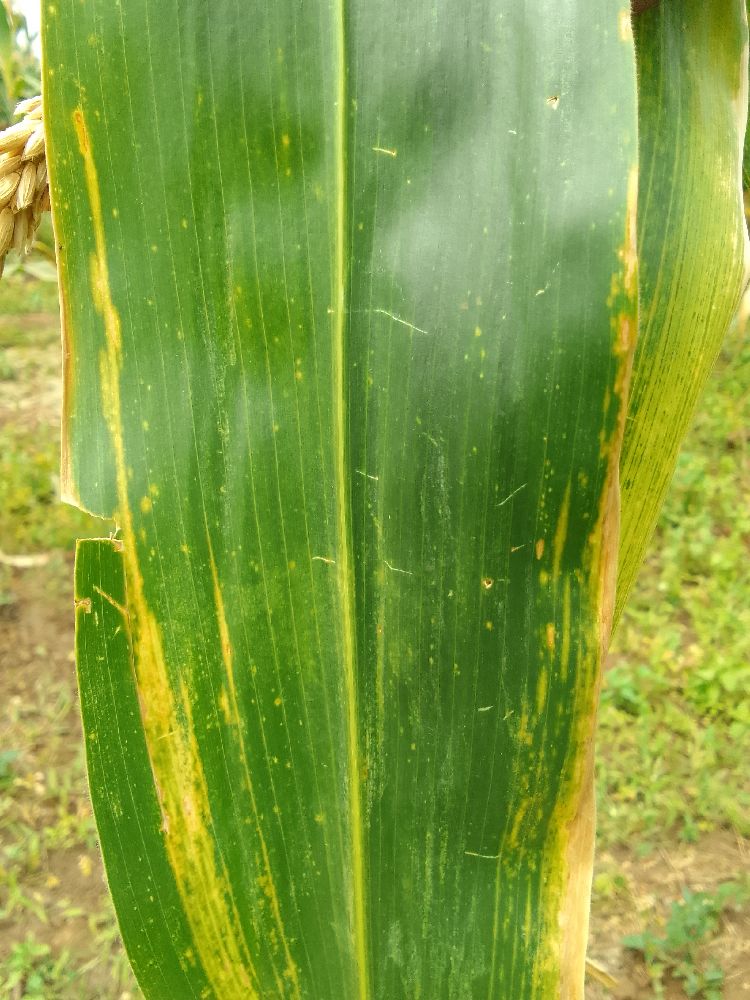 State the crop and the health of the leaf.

maize, maize lethal necrosis
